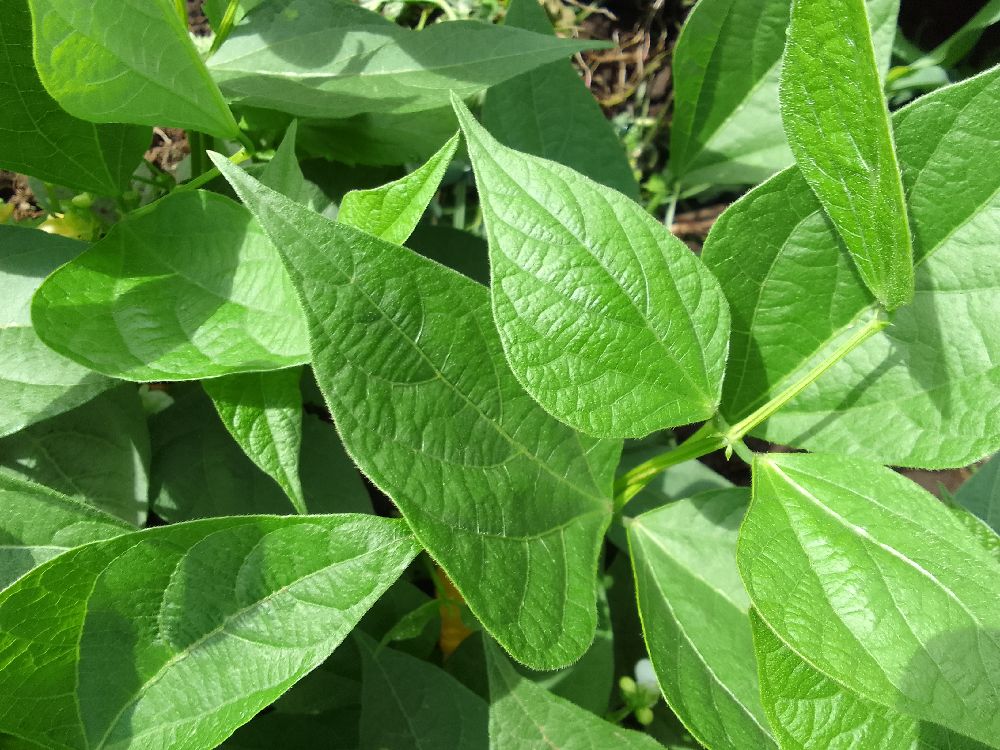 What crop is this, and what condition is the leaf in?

common bean, healthy
